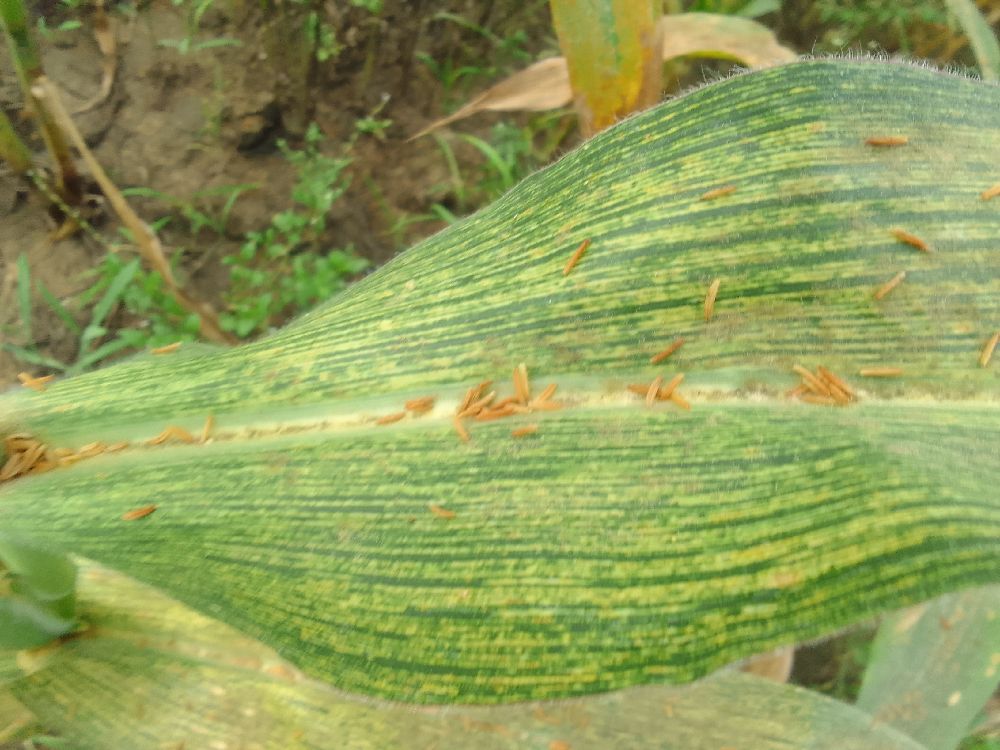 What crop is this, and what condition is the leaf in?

maize, maize streak virus
